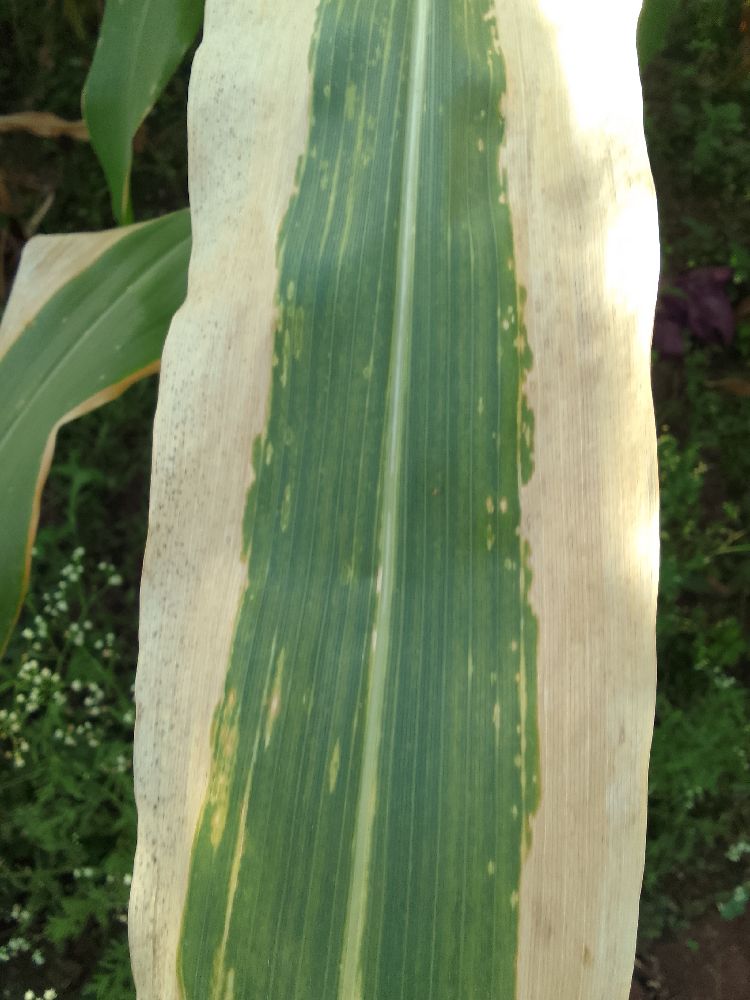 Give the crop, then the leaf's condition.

maize, maize lethal necrosis
